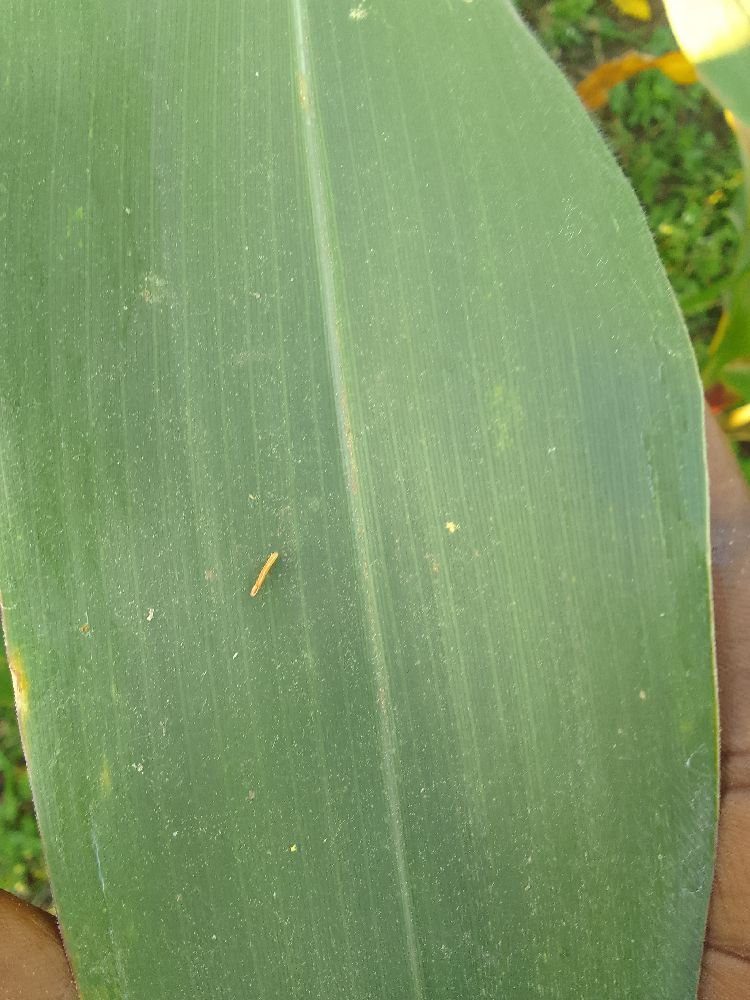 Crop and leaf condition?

maize, healthy
